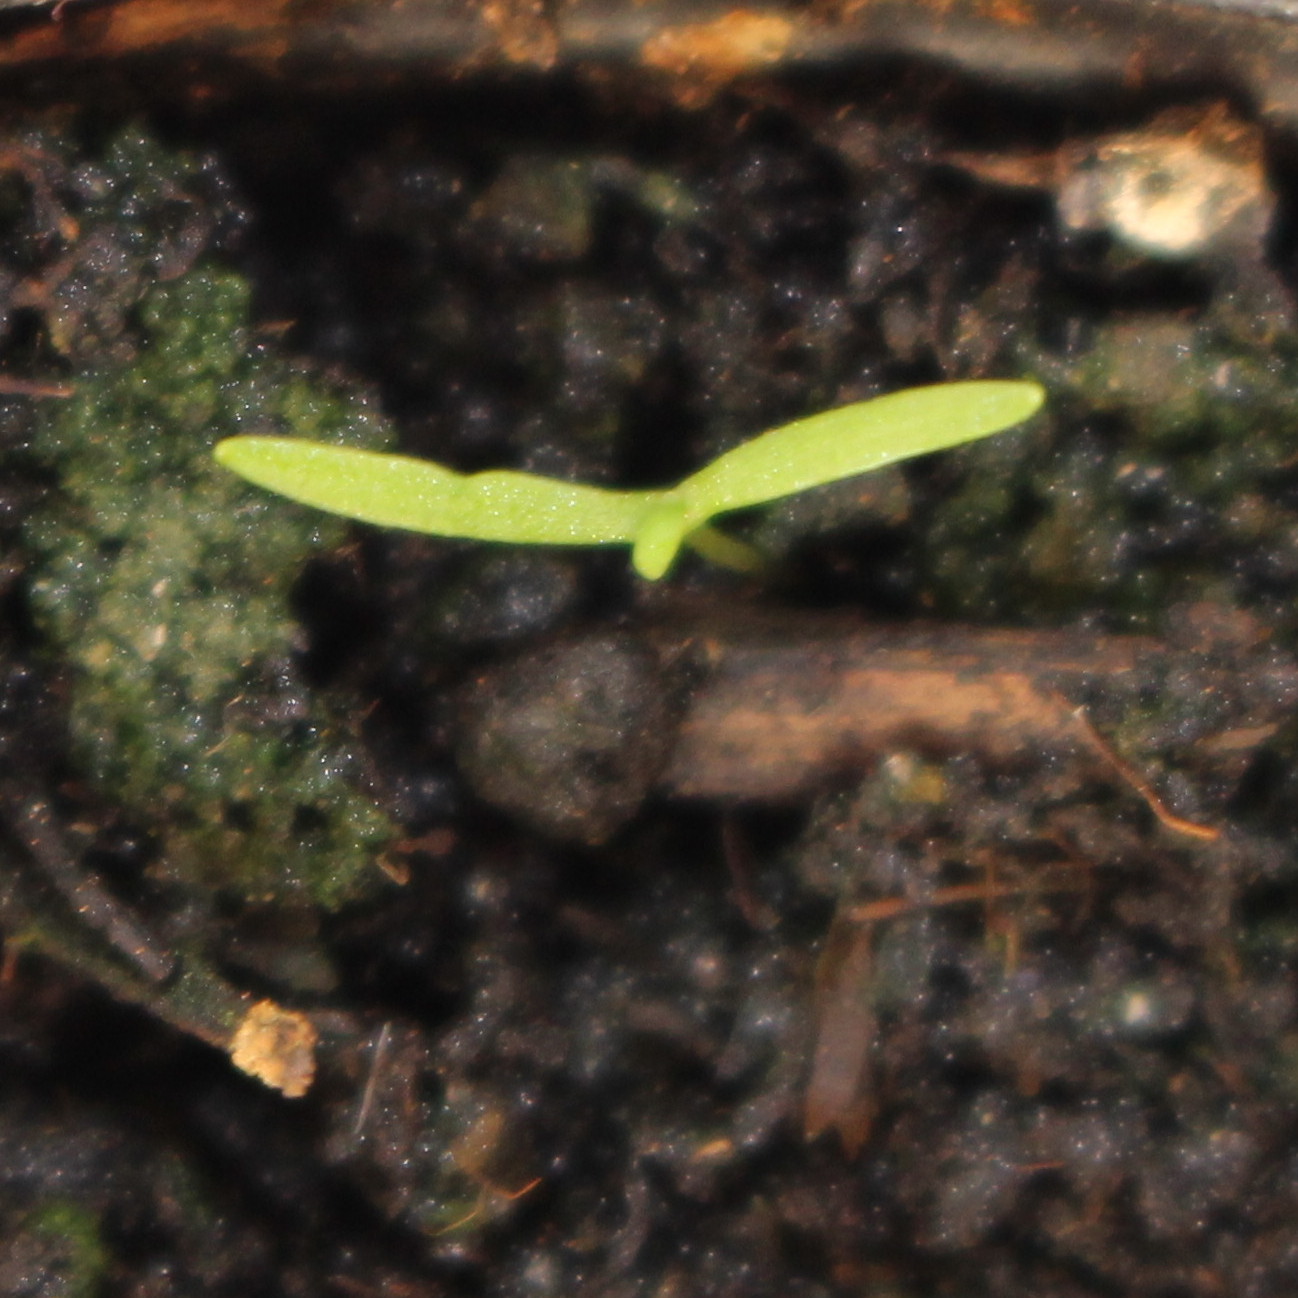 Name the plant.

Papaver rhoeas
